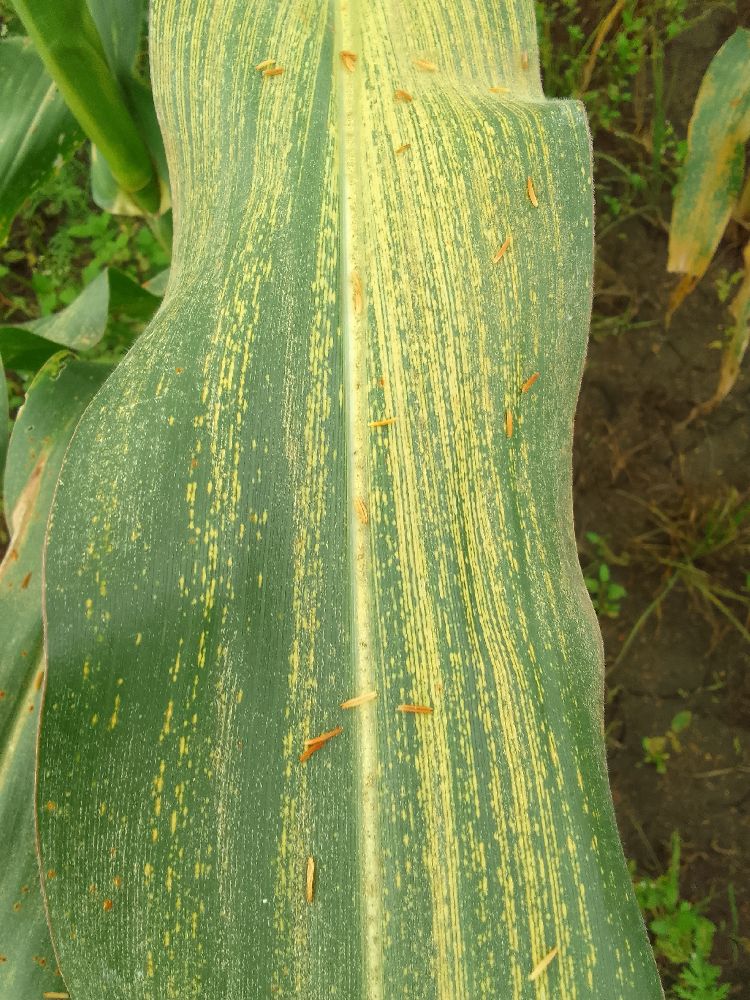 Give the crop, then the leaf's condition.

maize, maize streak virus
